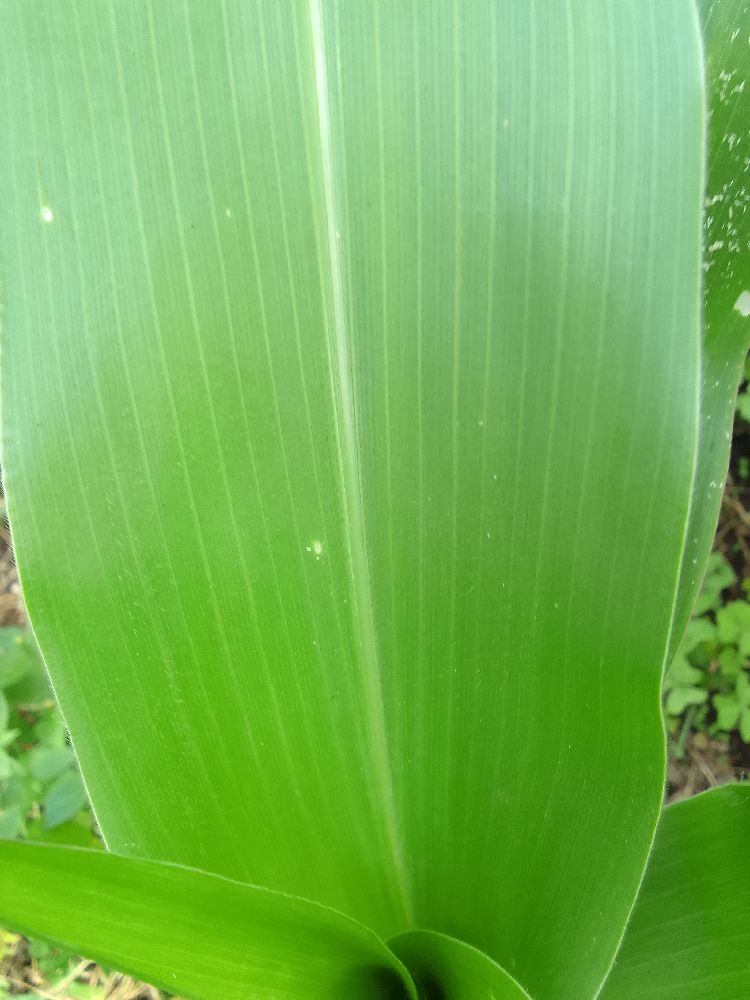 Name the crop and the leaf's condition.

maize, healthy
